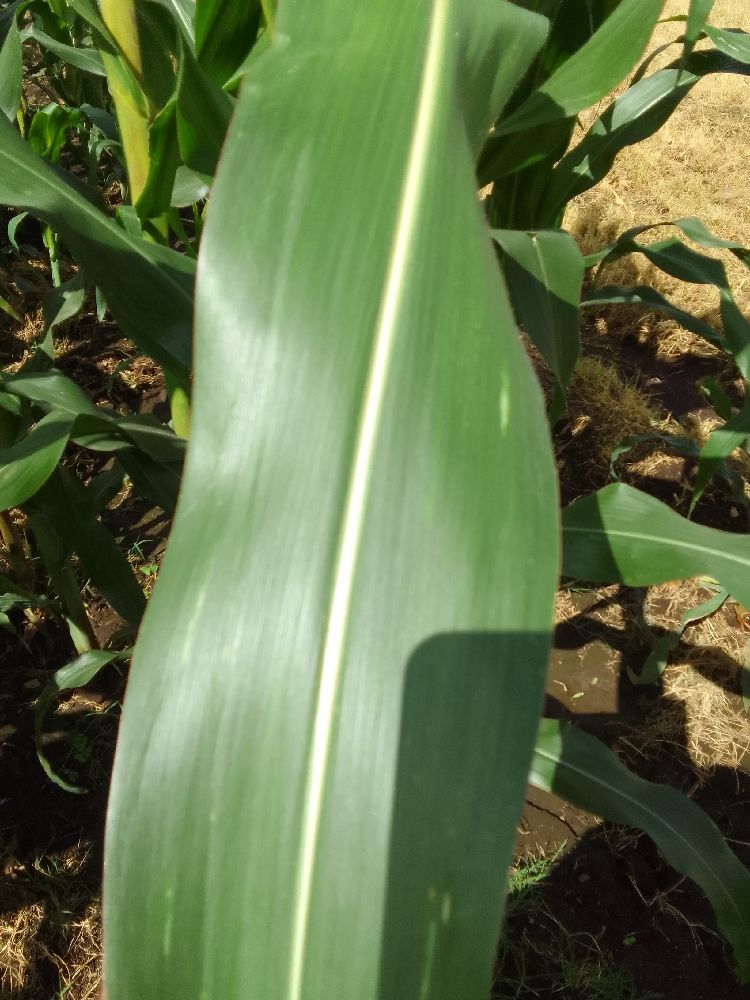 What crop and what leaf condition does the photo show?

maize, healthy
